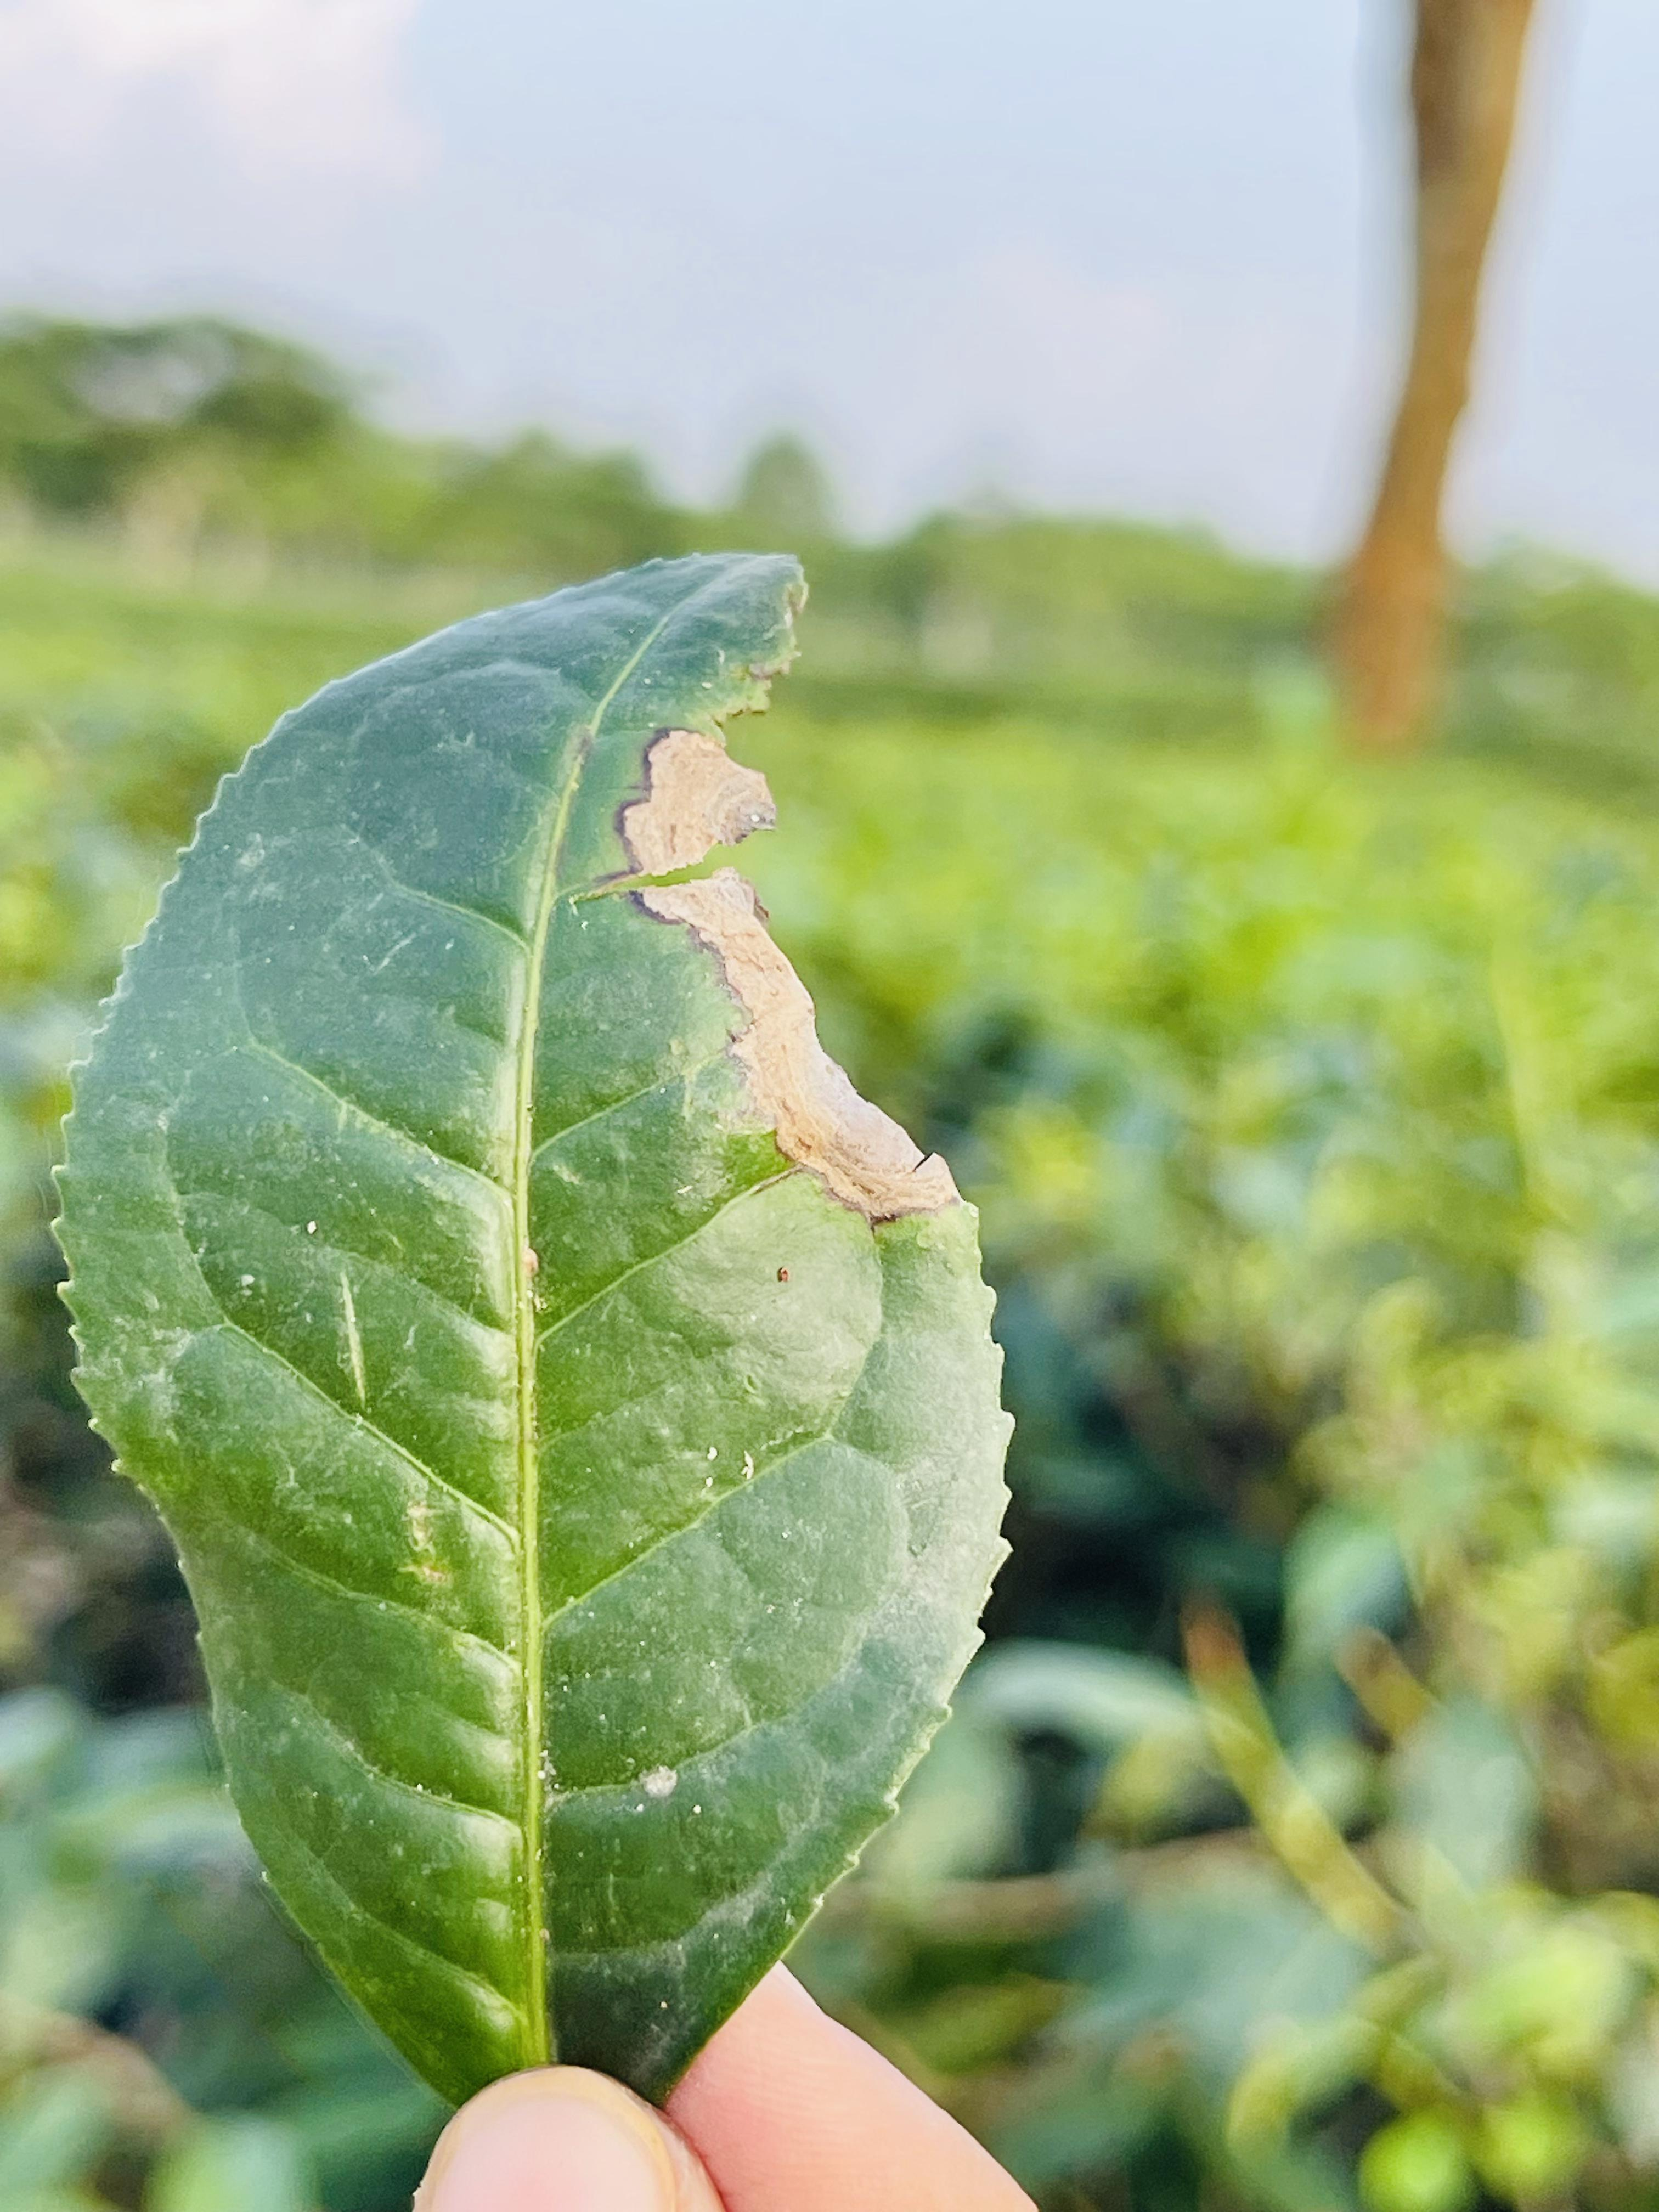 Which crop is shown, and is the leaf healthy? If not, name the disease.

tea, blight
